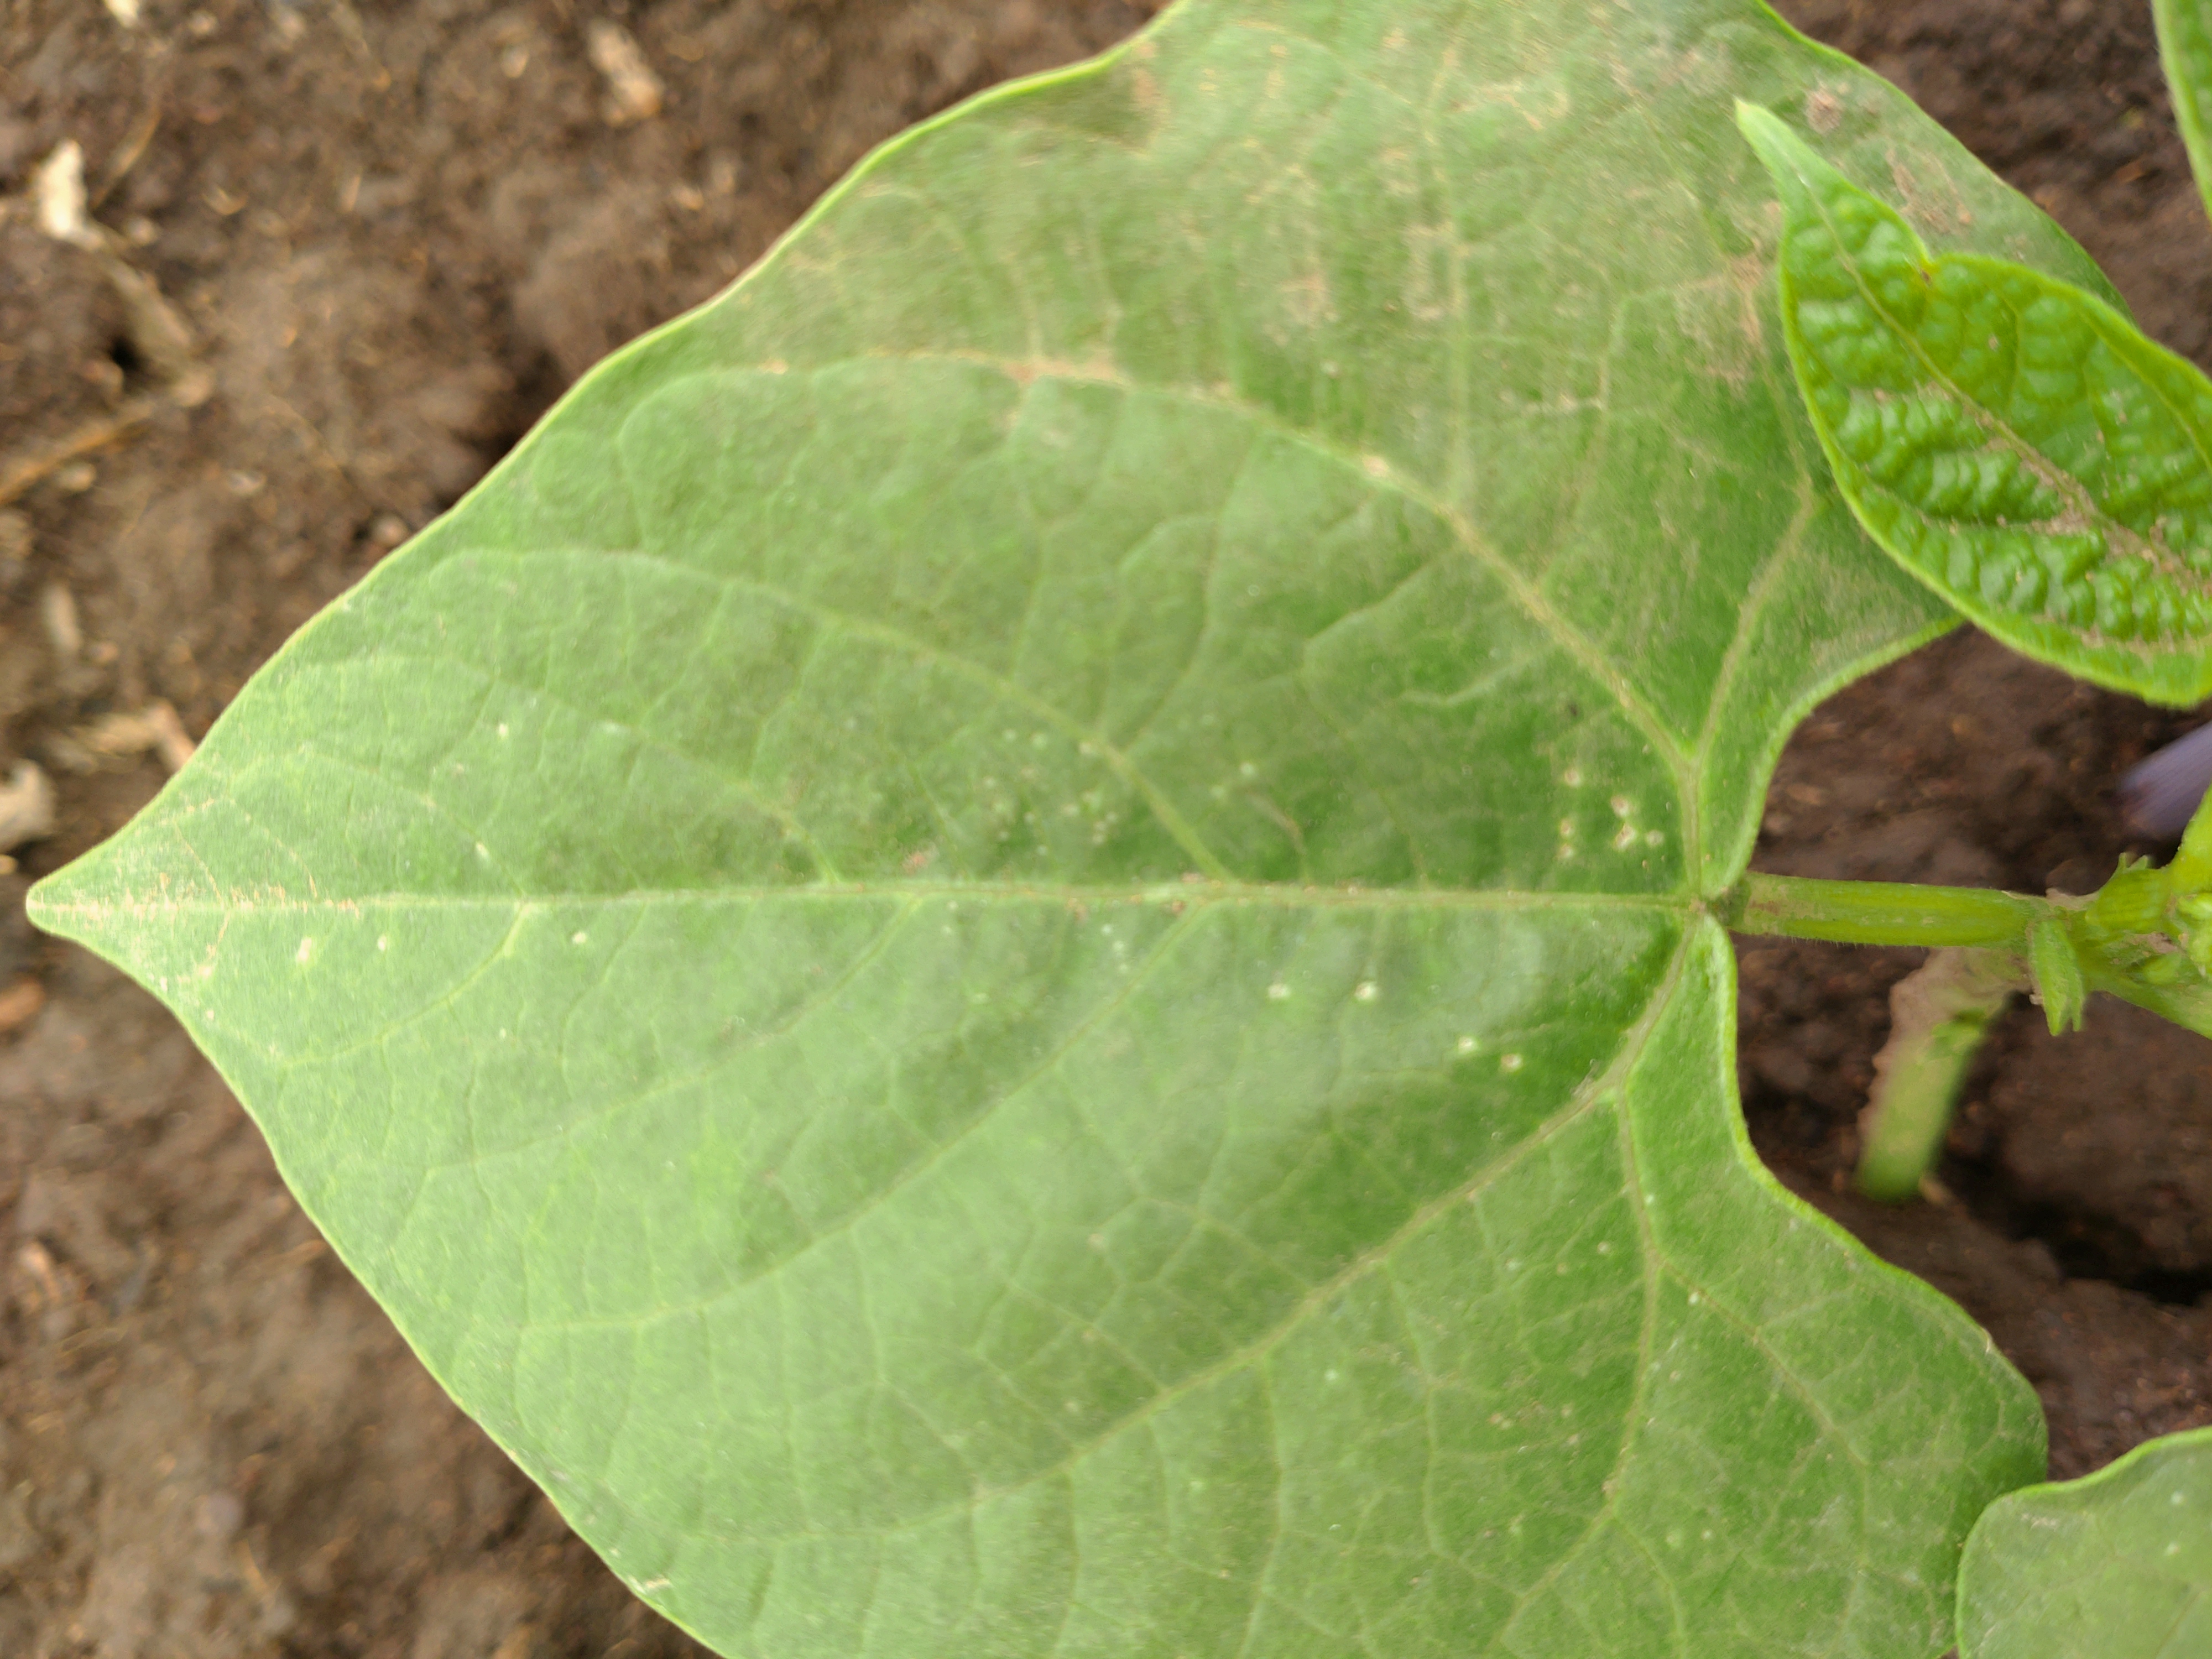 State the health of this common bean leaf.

healthy
